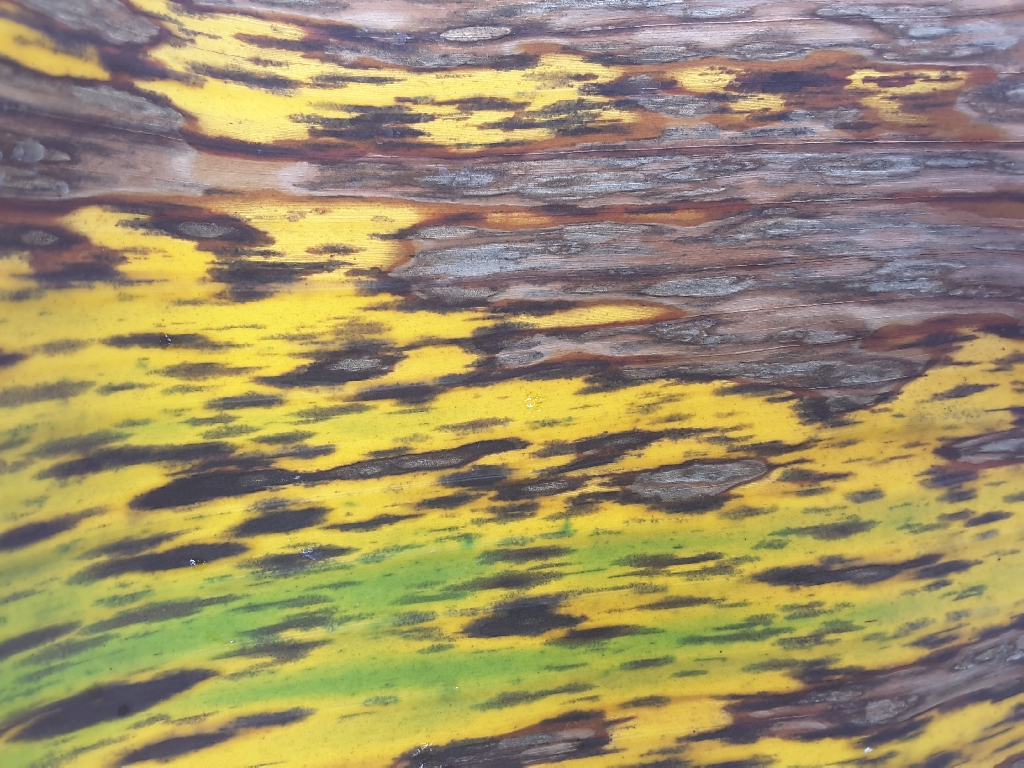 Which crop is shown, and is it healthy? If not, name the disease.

banana, black sigatoka
